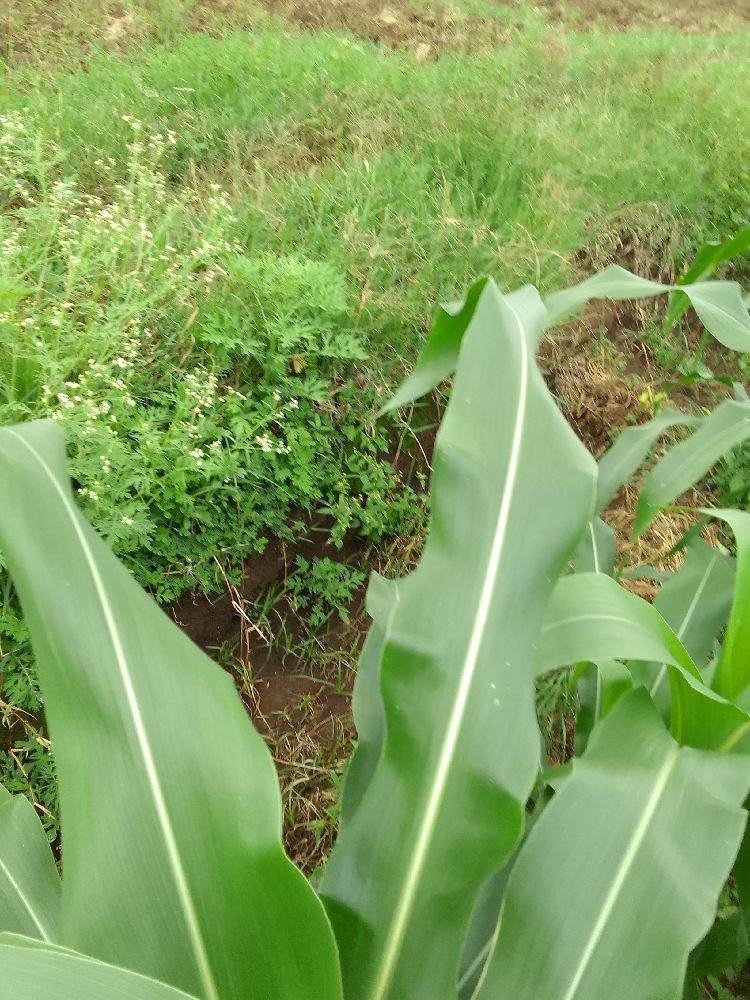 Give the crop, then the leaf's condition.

maize, healthy
